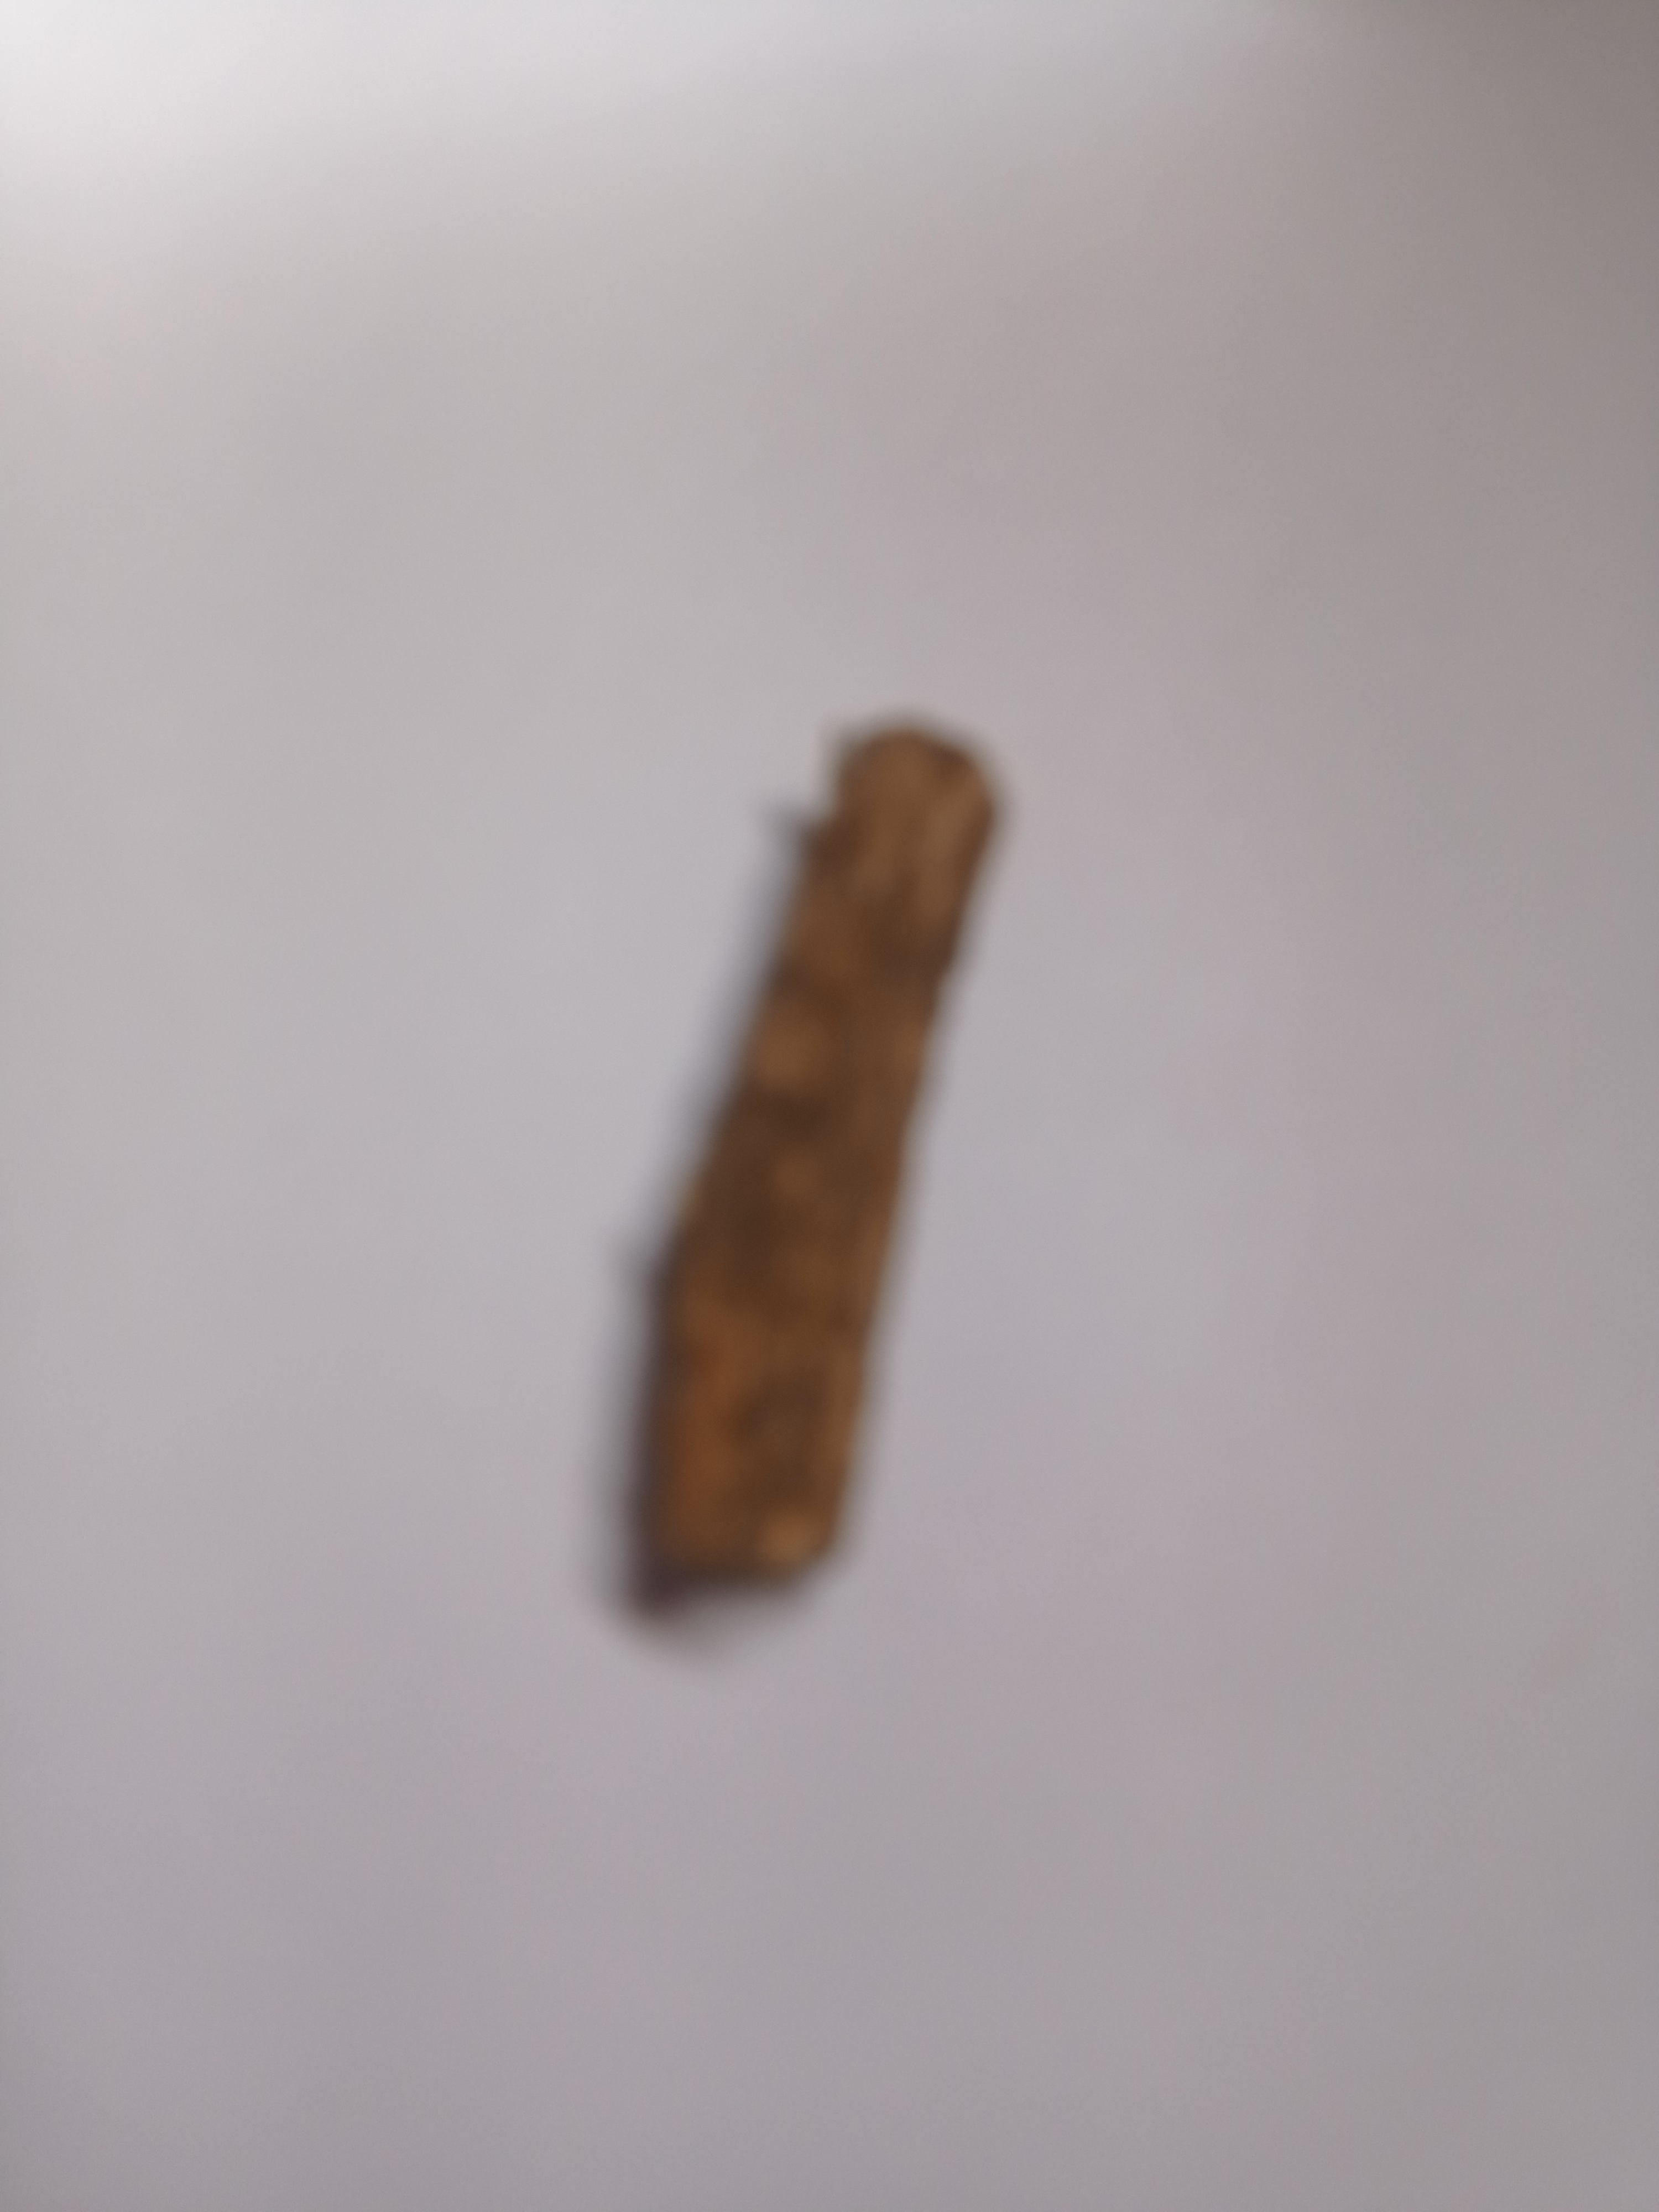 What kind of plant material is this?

jesthamadh
